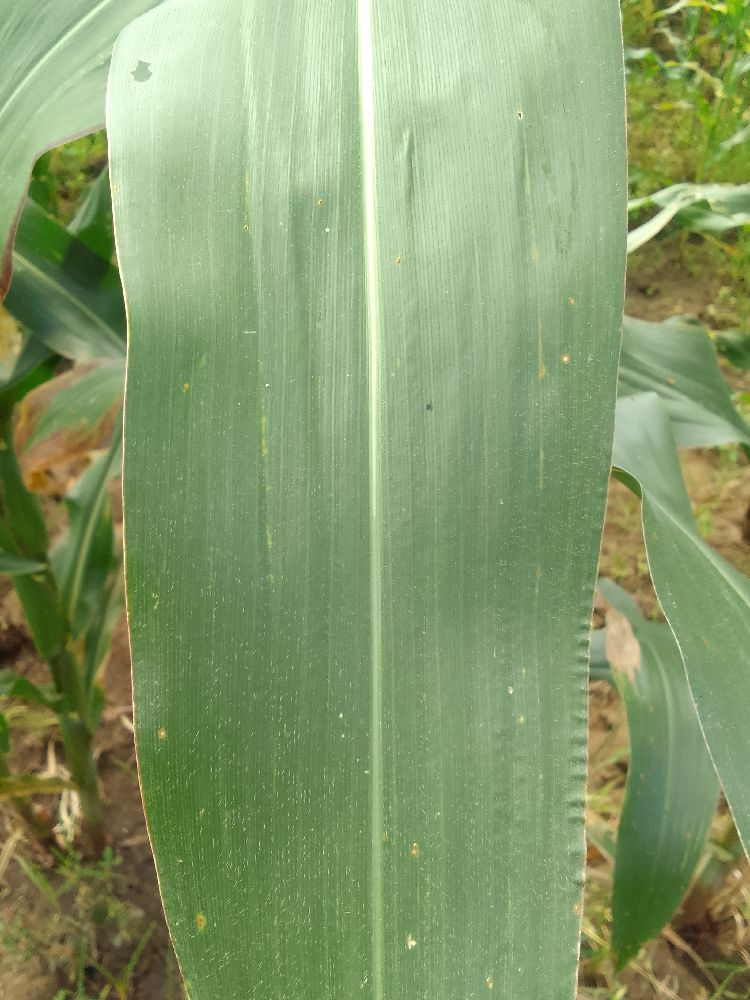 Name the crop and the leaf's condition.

maize, healthy
